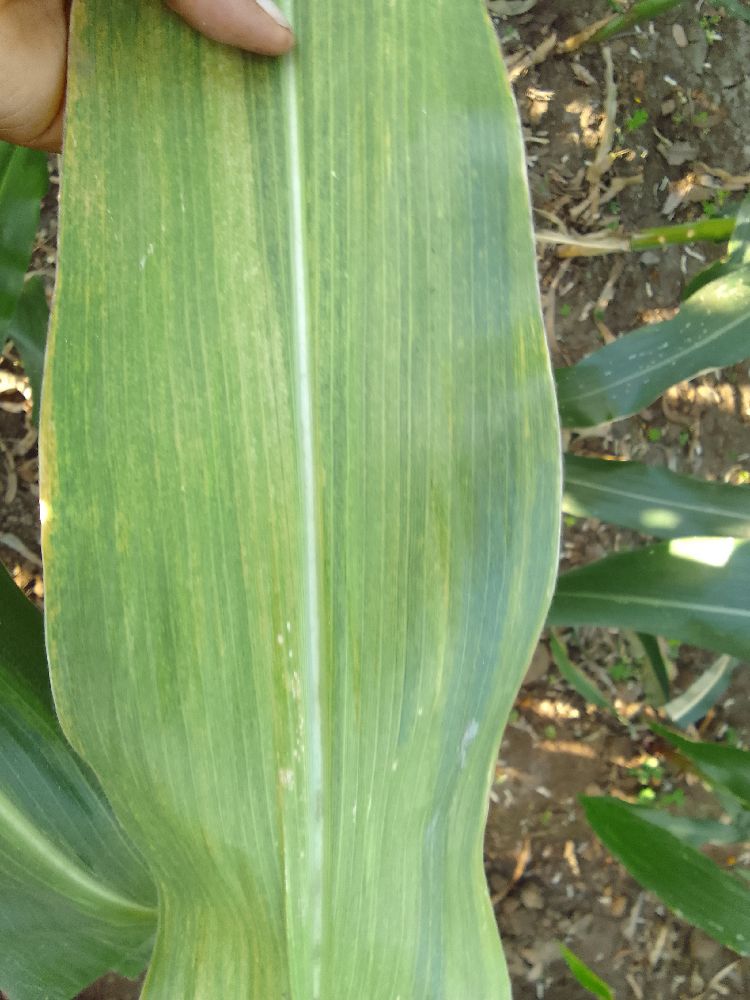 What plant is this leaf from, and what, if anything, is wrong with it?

maize, maize lethal necrosis
